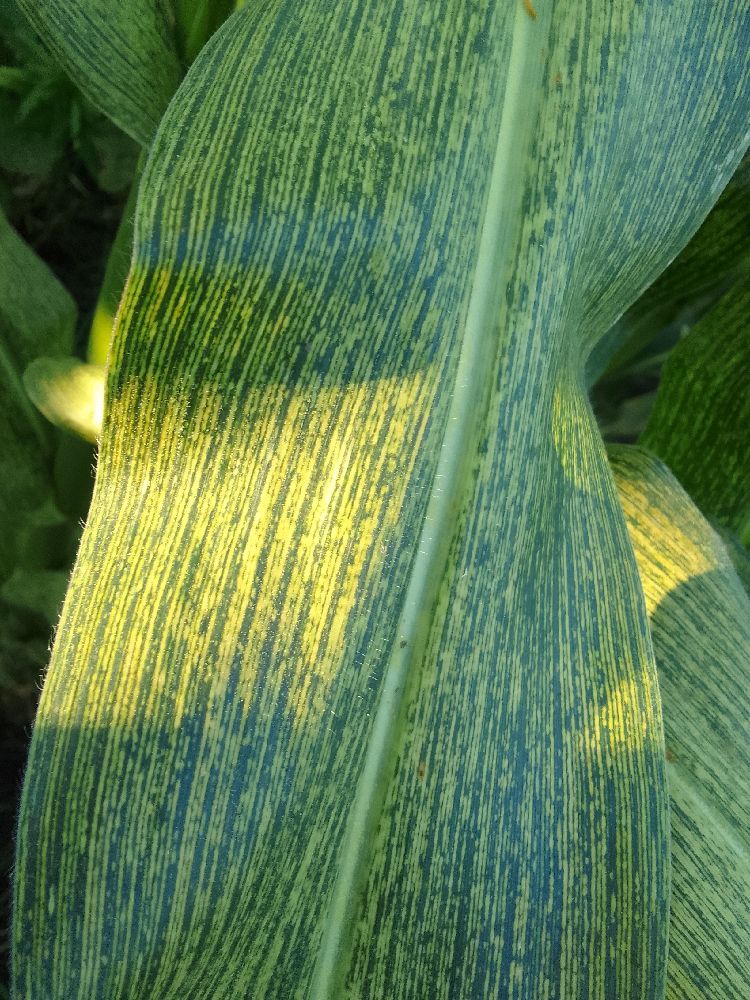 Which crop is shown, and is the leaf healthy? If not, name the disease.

maize, maize streak virus
